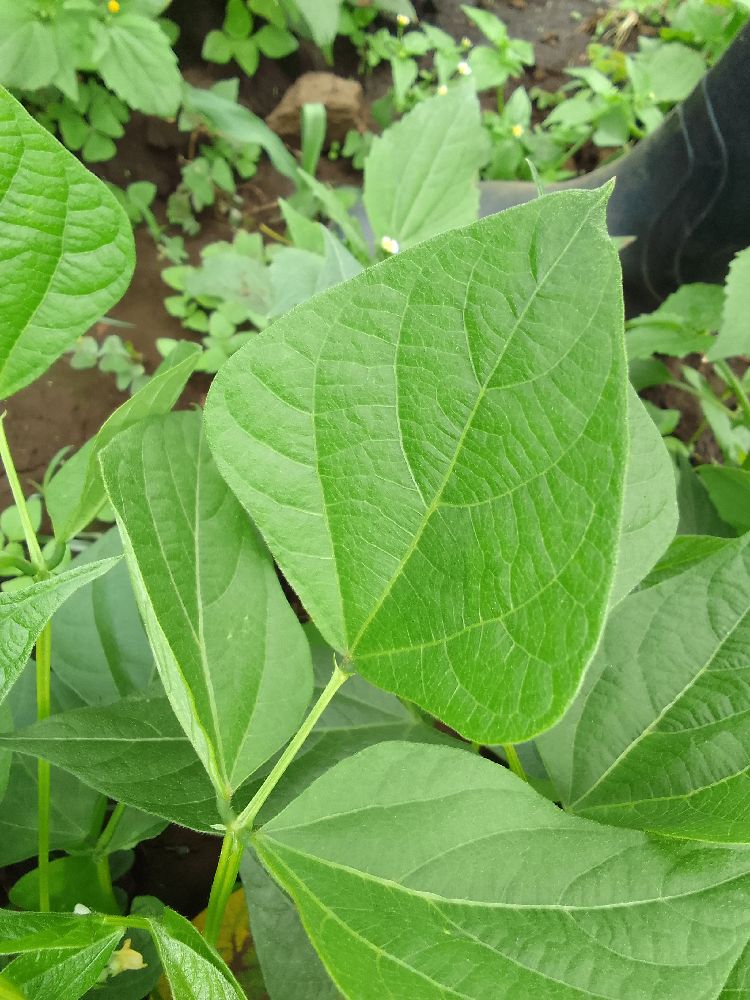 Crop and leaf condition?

common bean, healthy
